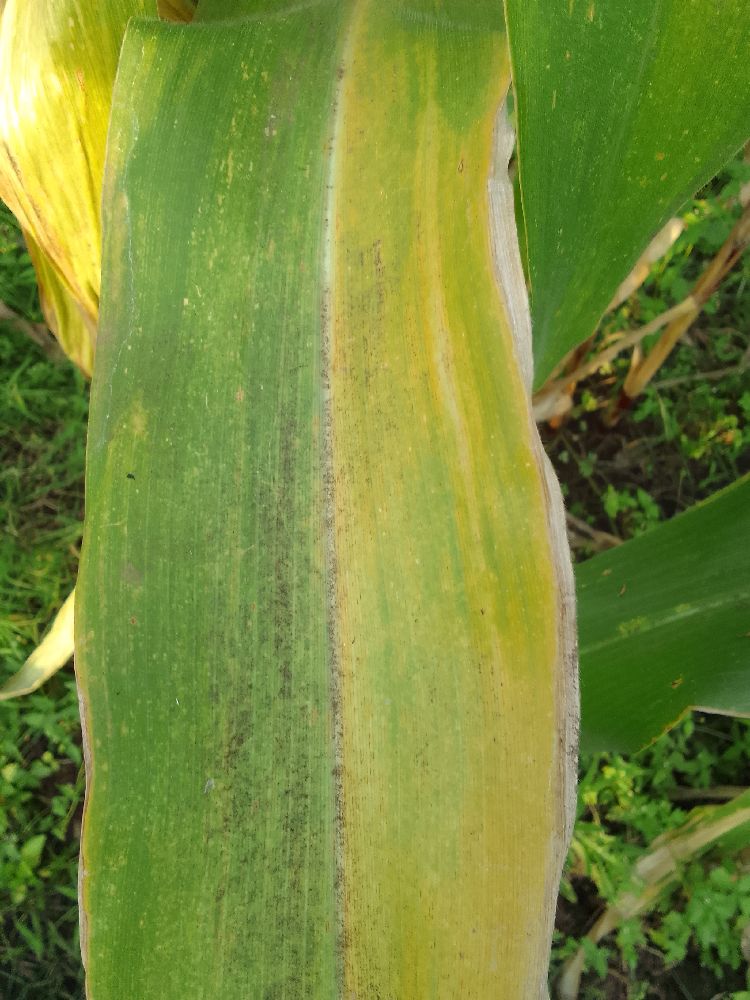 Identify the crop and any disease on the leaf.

maize, maize lethal necrosis
